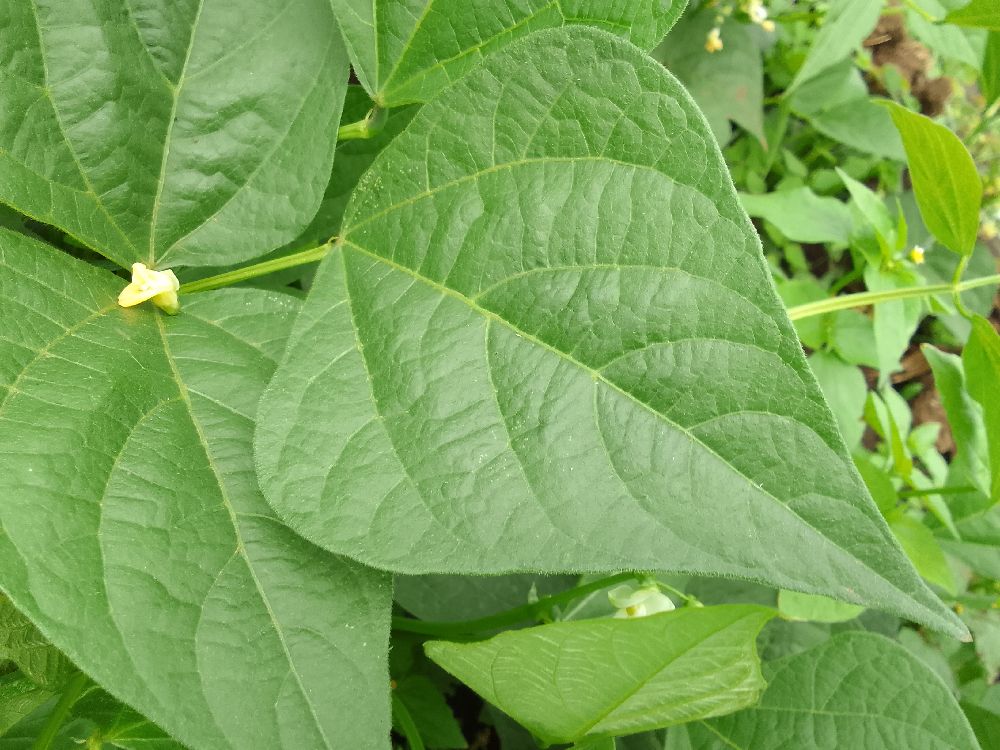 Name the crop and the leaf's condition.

common bean, healthy
